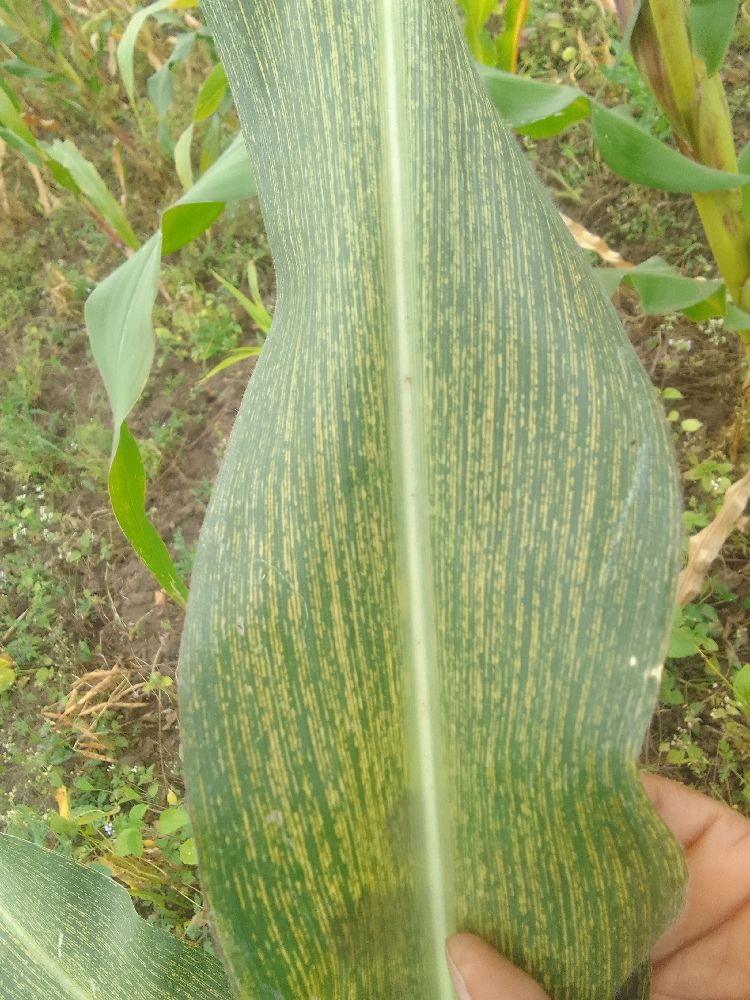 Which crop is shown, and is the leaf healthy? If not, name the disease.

maize, healthy
